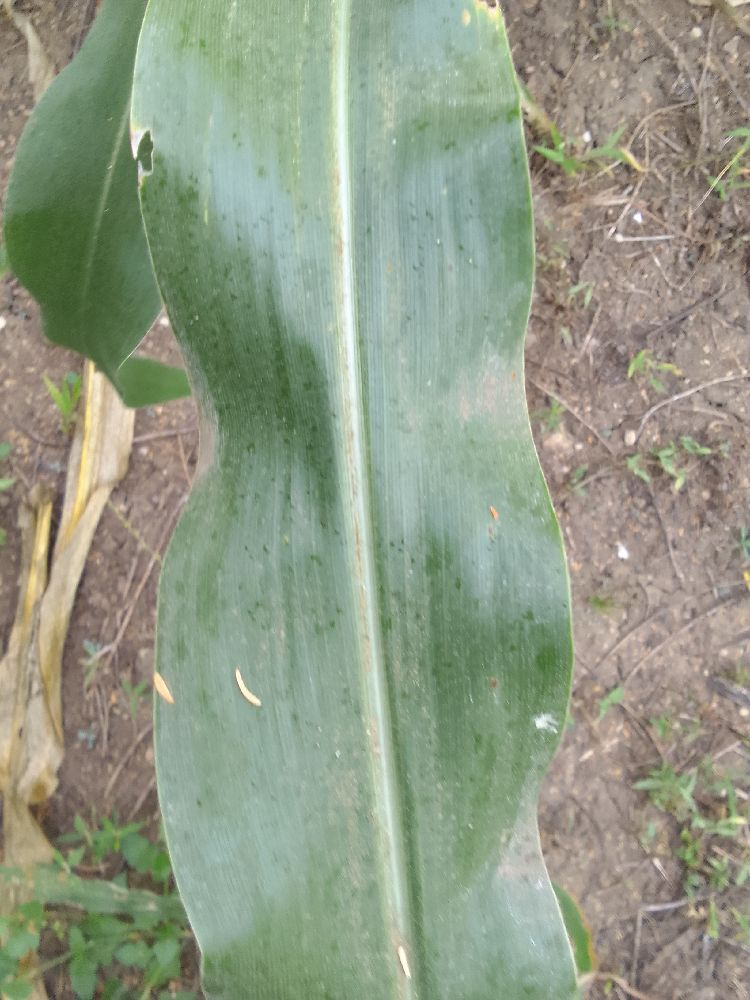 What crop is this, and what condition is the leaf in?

maize, healthy
